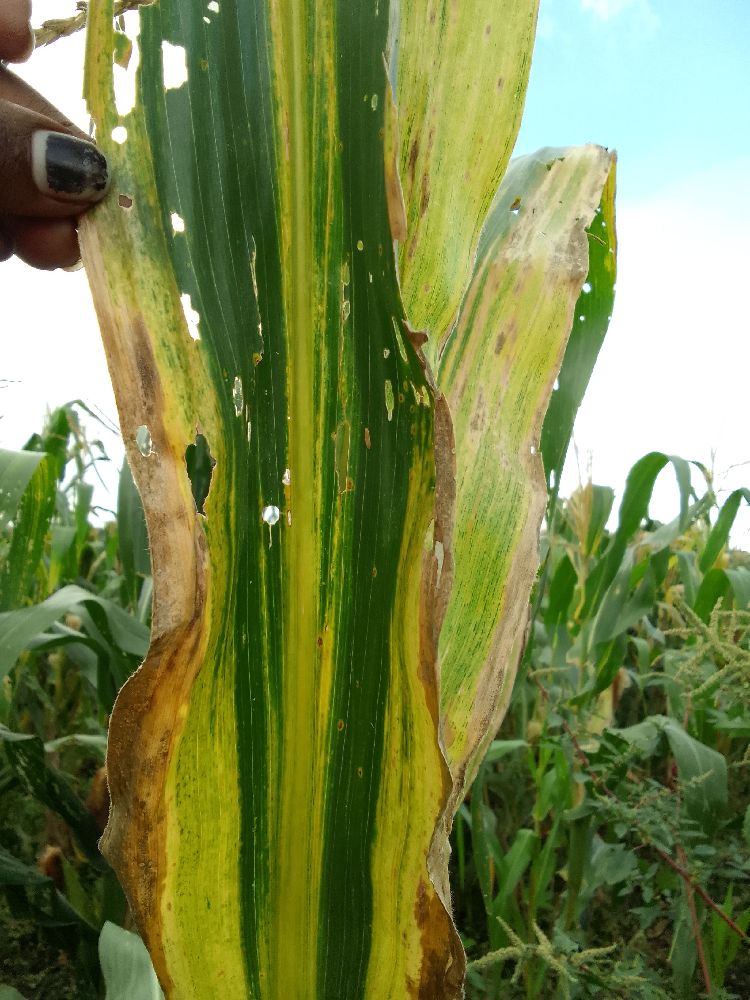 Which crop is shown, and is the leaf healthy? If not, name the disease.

maize, maize lethal necrosis
